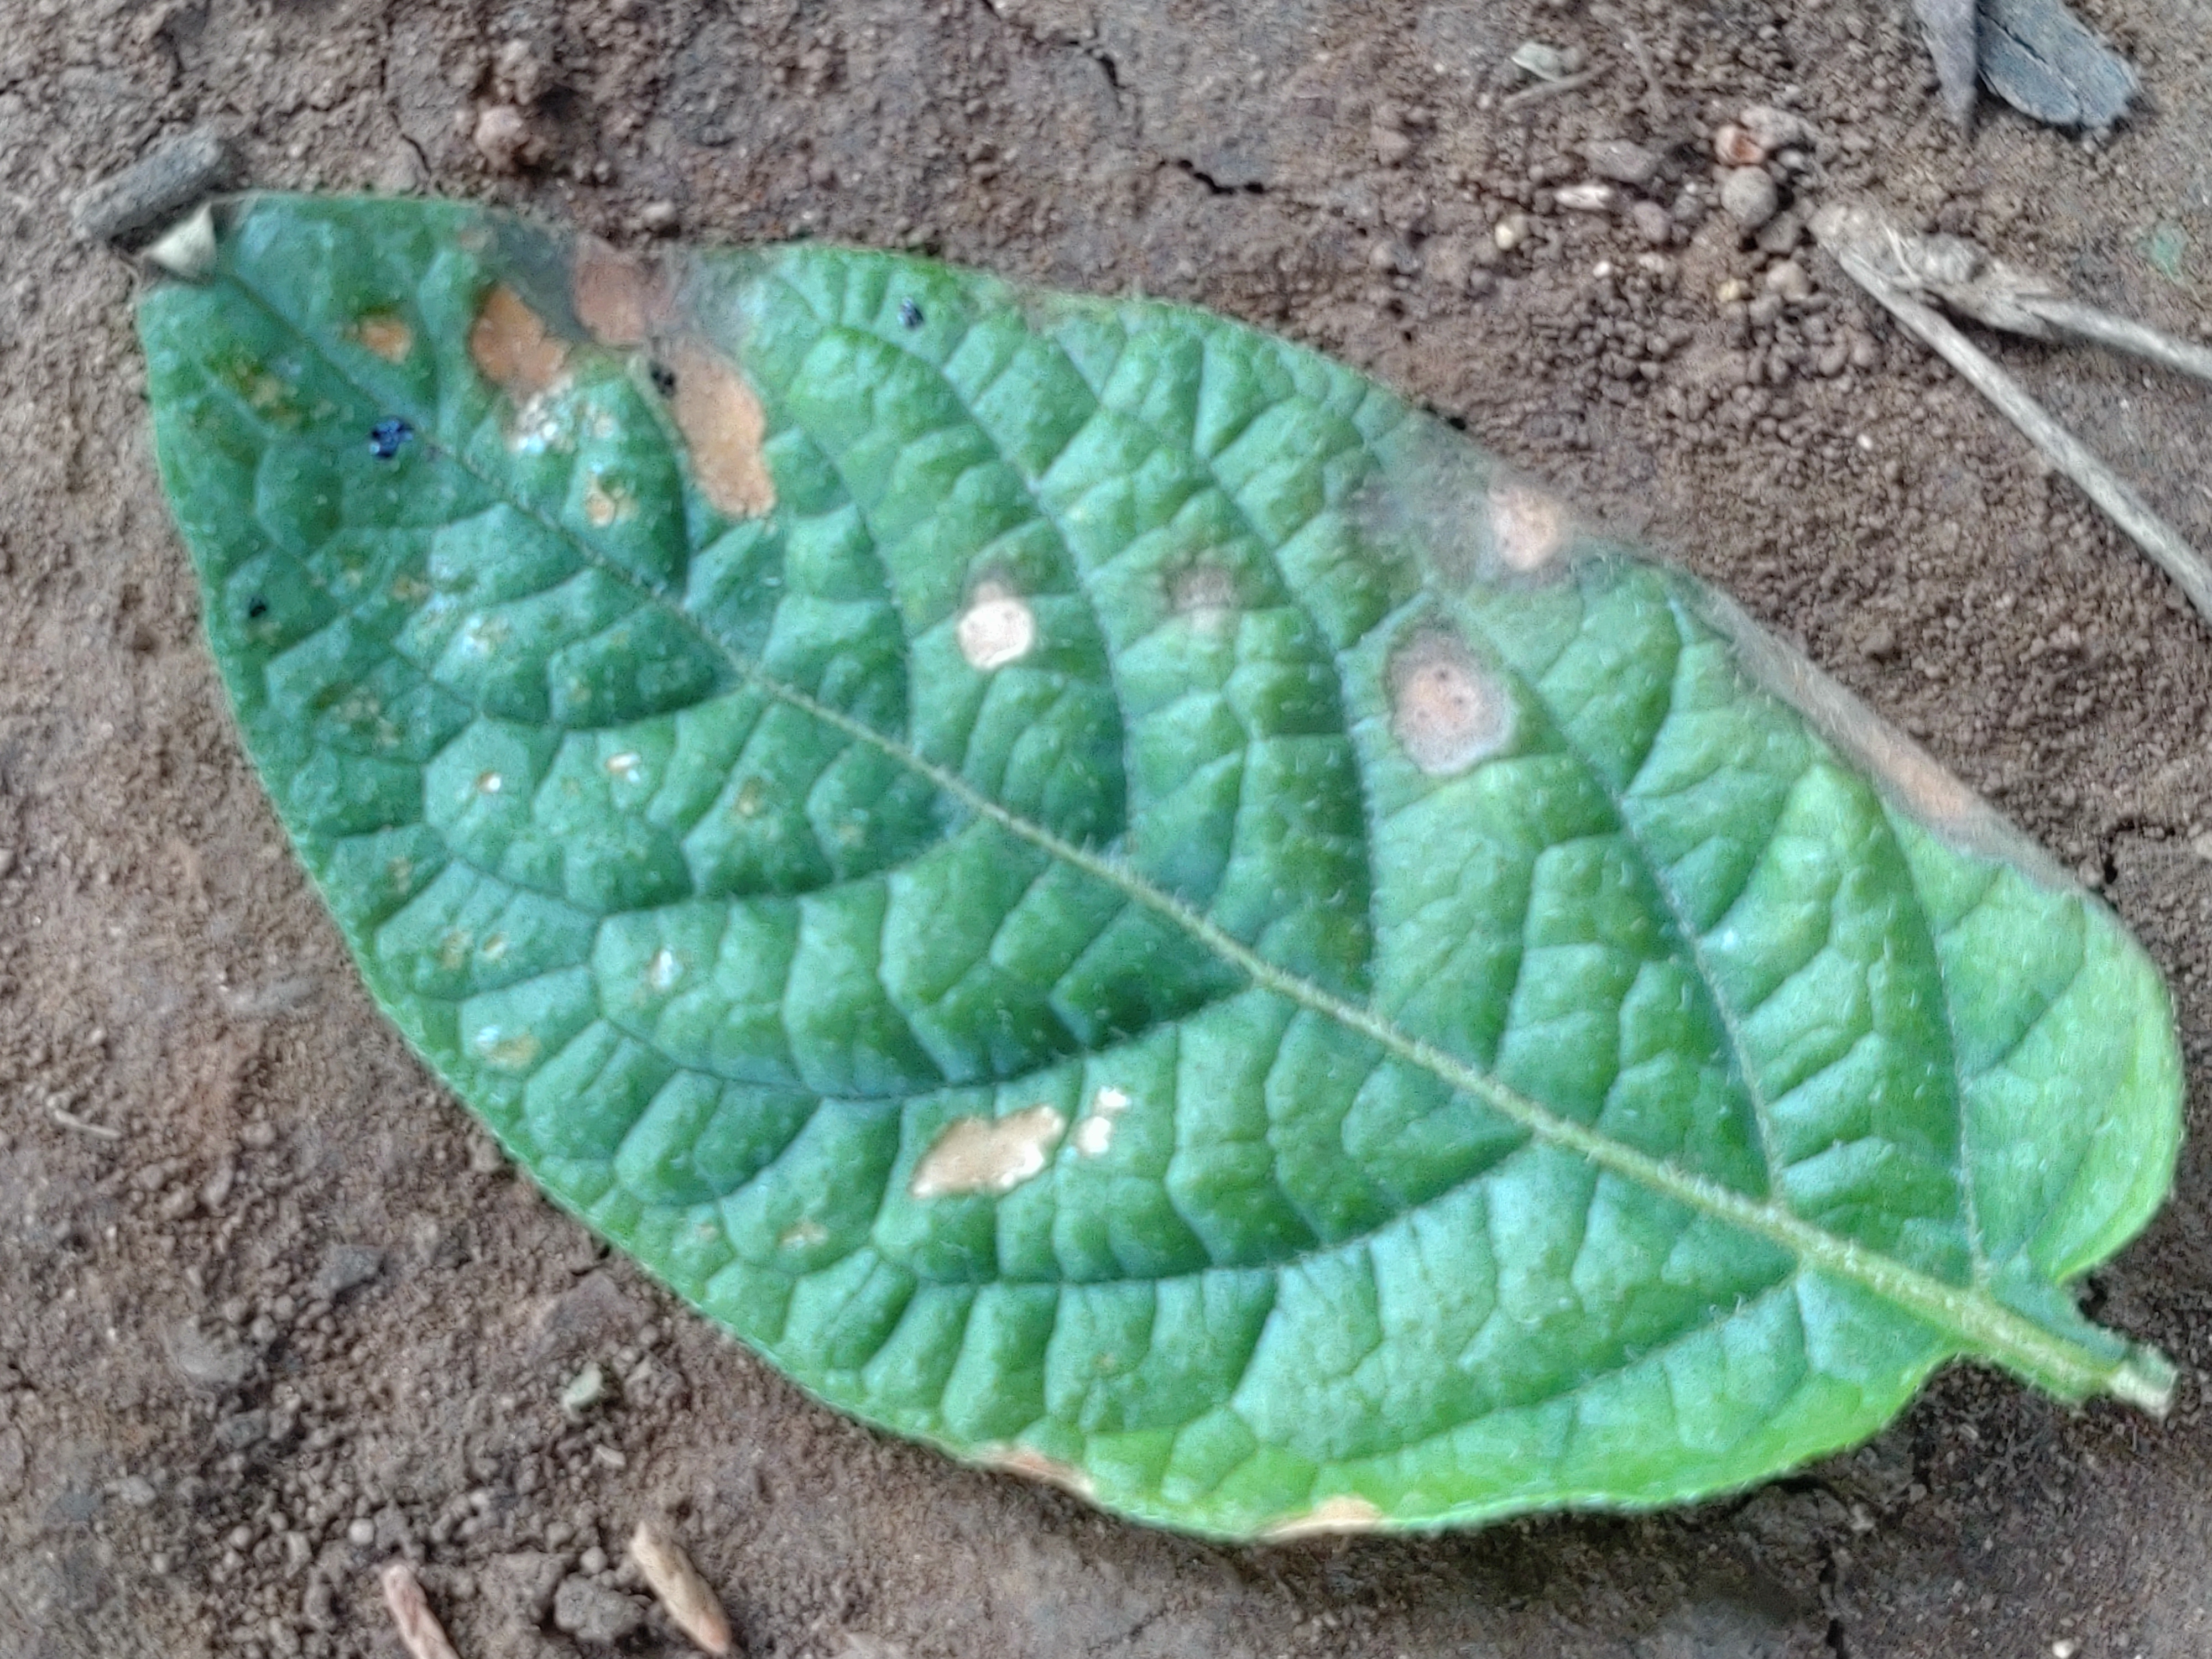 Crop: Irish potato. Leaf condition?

early blight
